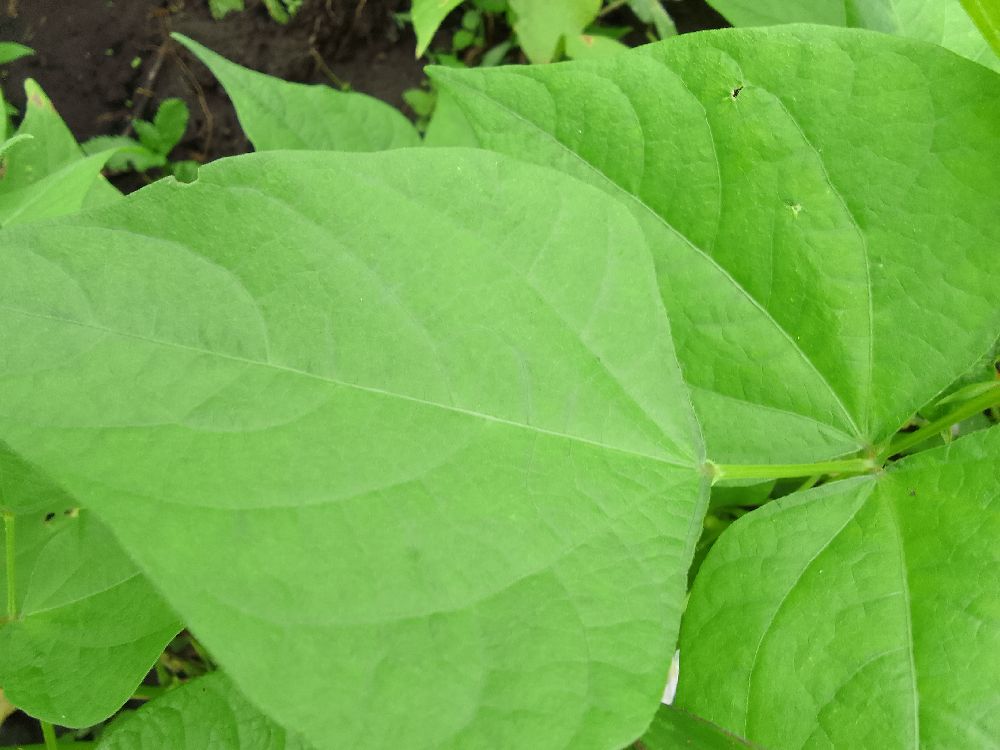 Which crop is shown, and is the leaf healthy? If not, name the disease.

common bean, healthy
